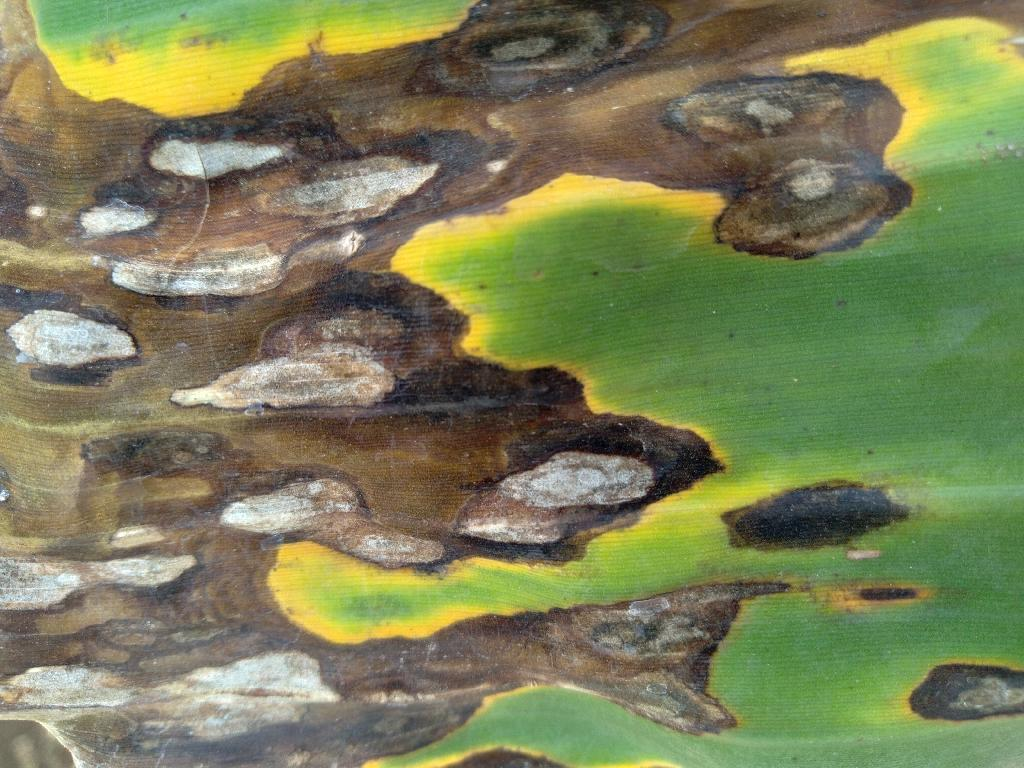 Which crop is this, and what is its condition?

banana, black sigatoka
